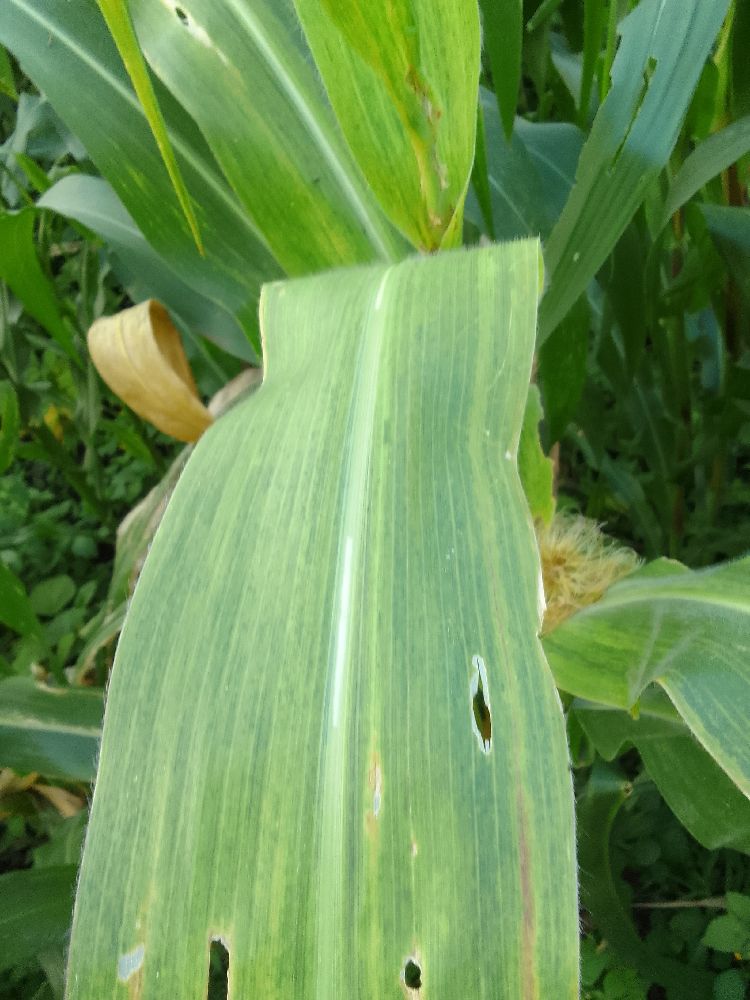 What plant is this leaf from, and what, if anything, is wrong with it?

maize, maize lethal necrosis
